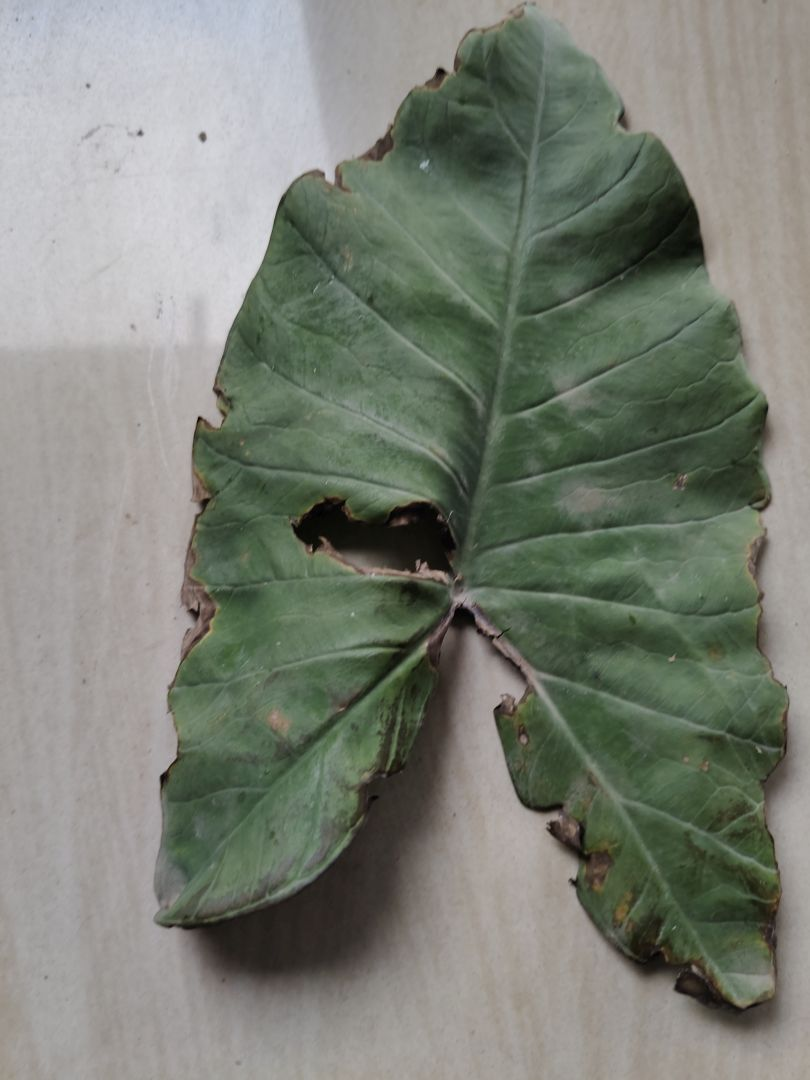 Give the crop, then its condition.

taro, leaf blight
